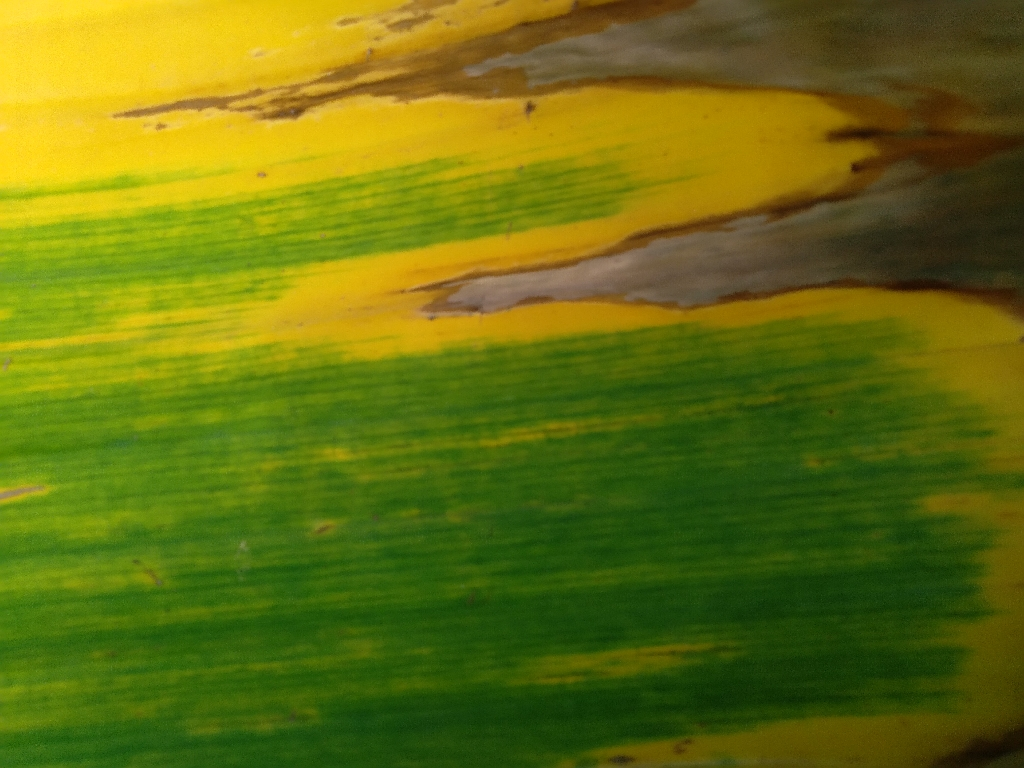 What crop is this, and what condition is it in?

banana, fusarium wilt race 1
